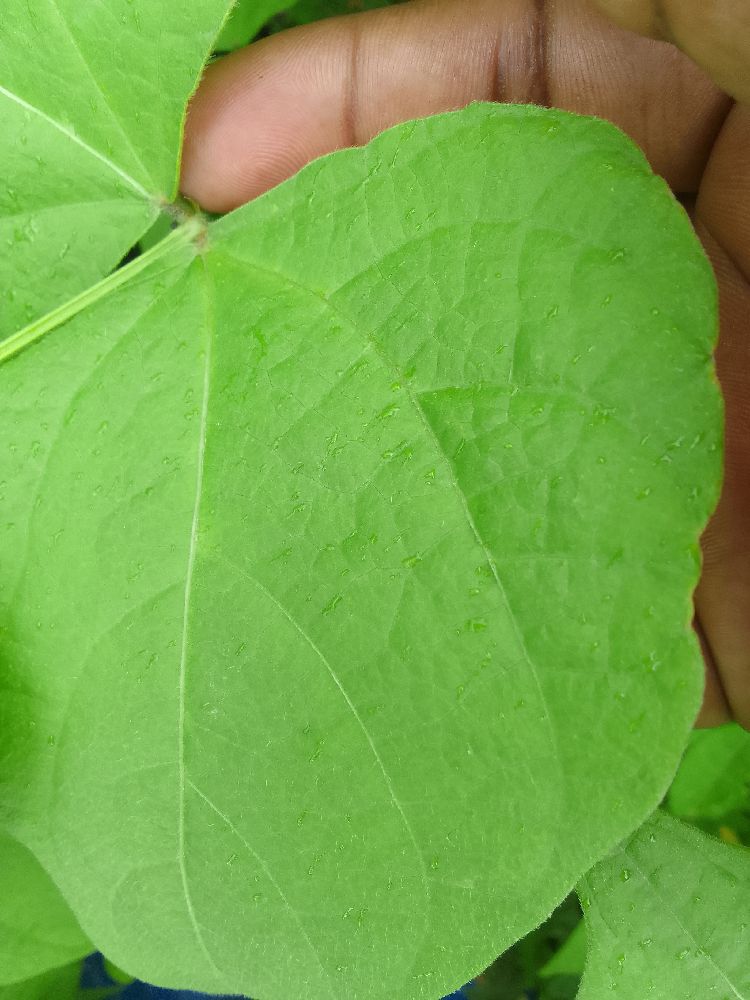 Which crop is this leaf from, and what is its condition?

common bean, healthy
